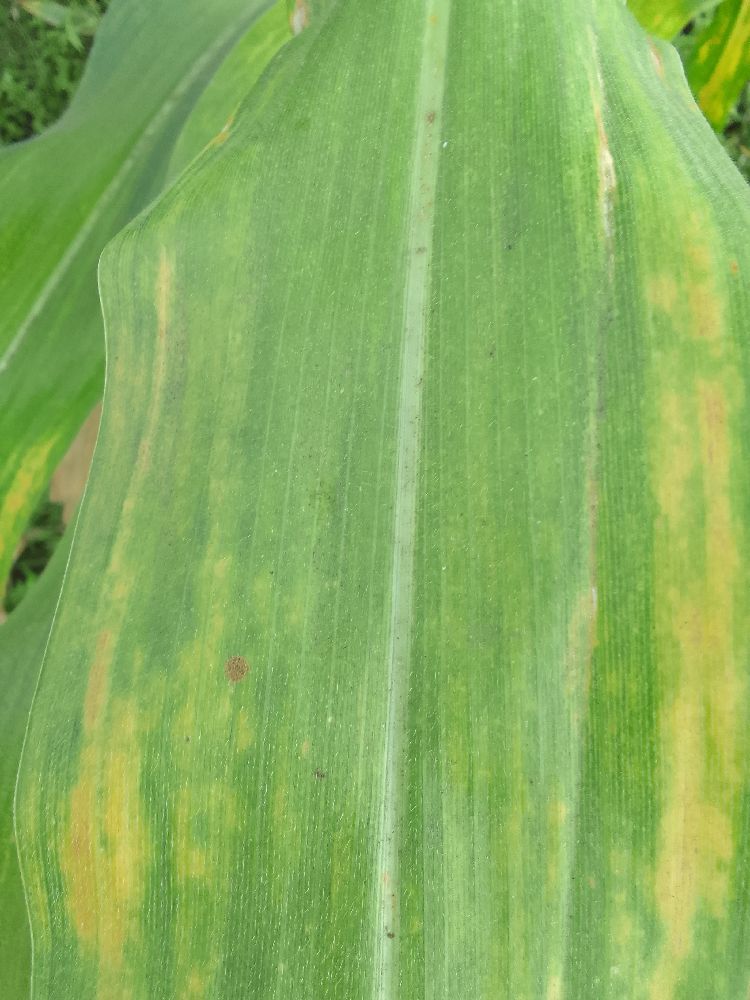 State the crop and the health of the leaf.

maize, maize lethal necrosis
